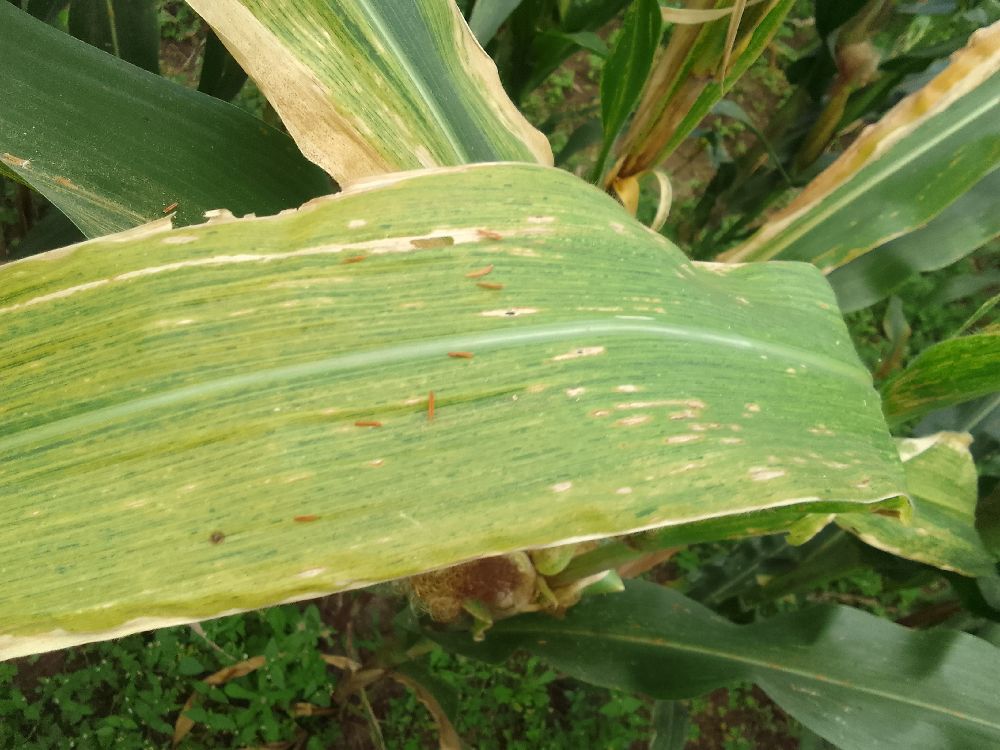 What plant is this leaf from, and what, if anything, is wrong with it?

maize, maize lethal necrosis
